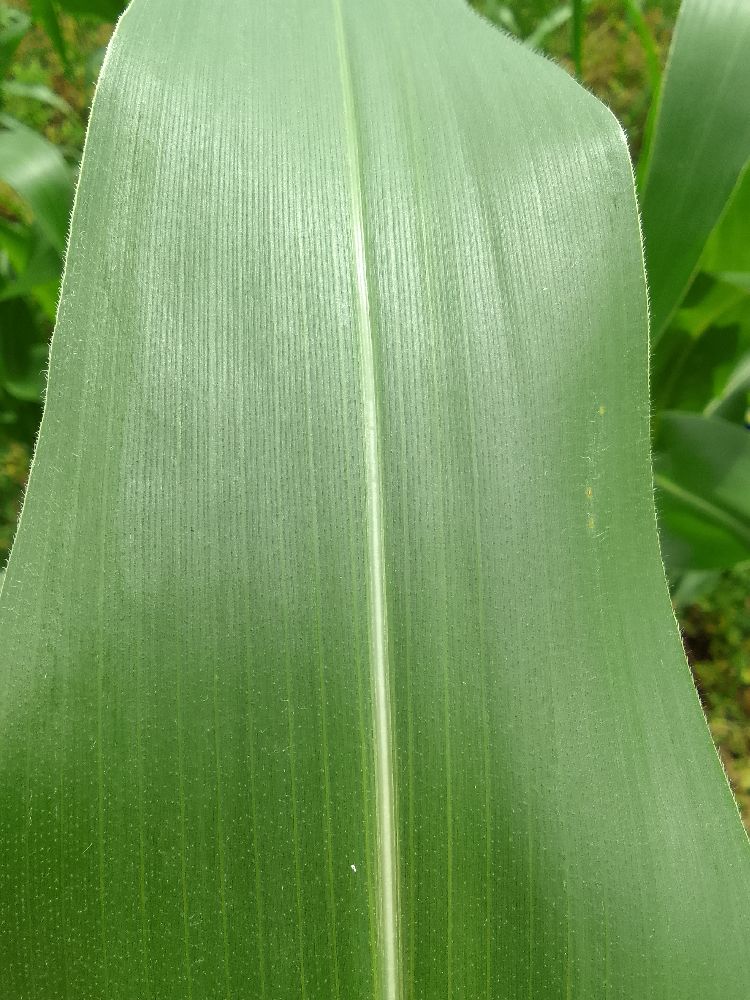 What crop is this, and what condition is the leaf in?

maize, healthy
